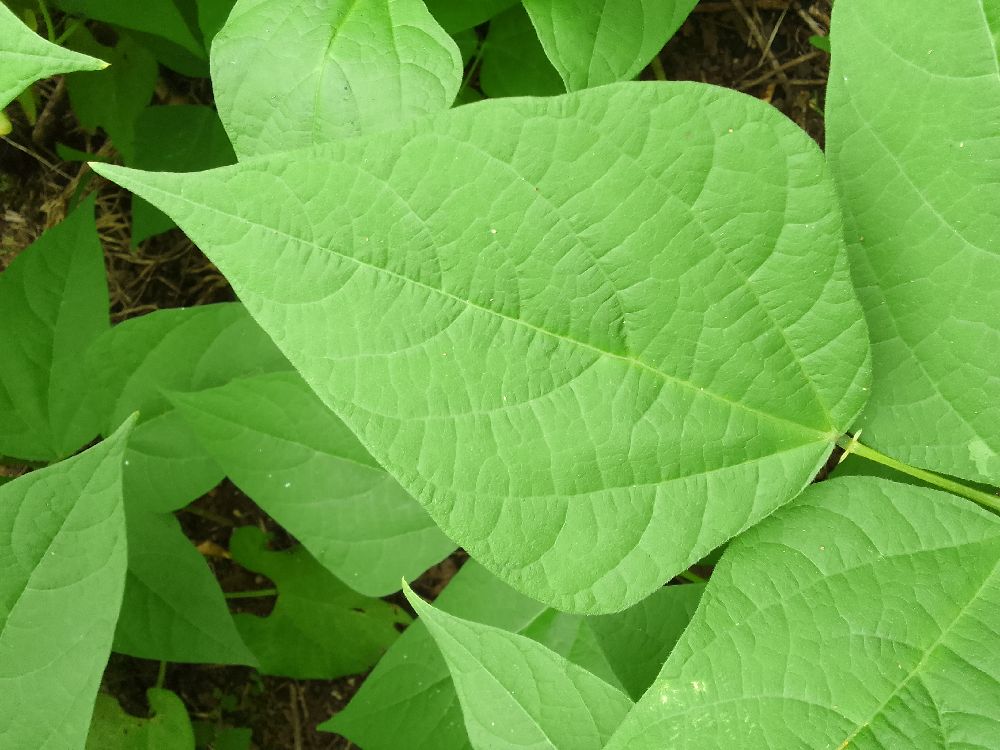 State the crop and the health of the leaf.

common bean, healthy
